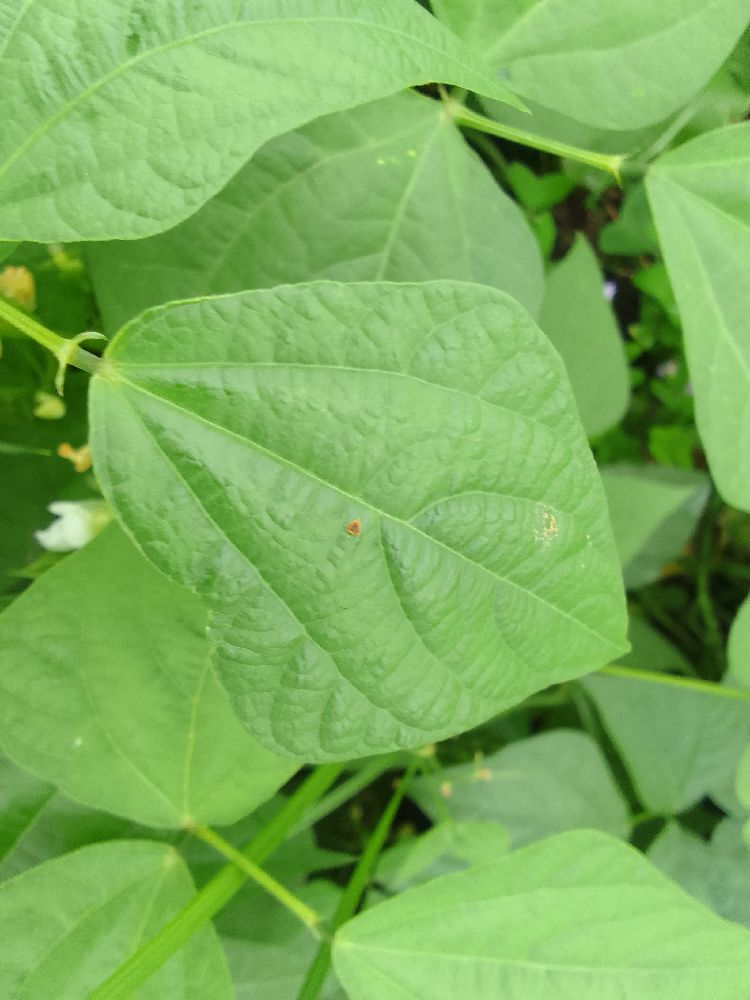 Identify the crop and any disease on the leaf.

common bean, healthy
